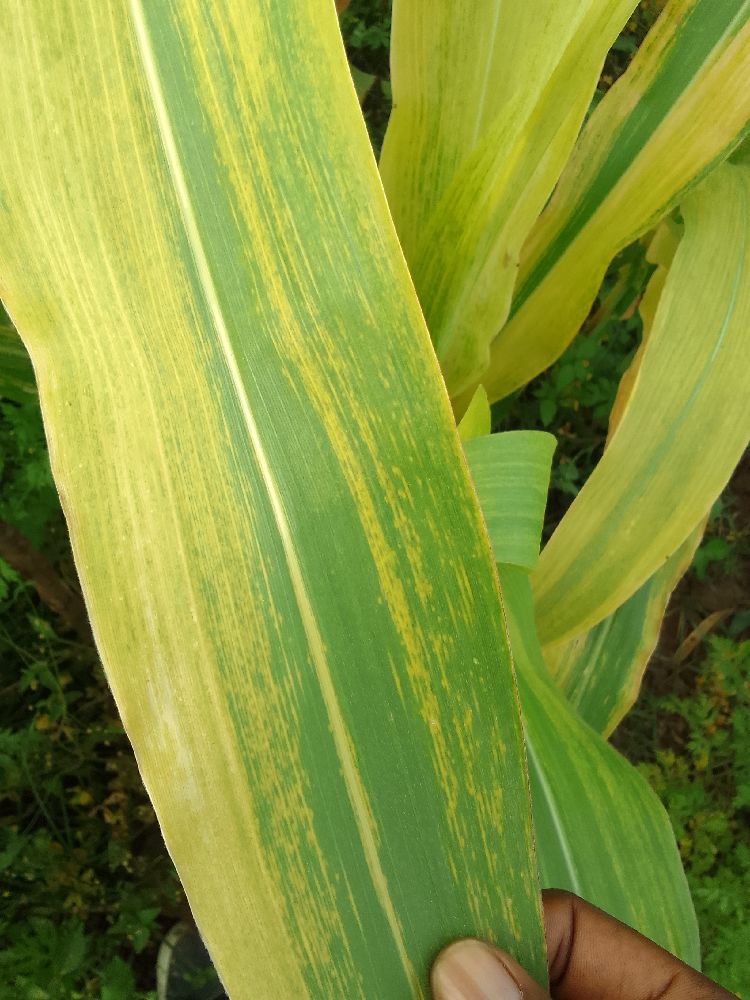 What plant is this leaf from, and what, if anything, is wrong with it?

maize, maize lethal necrosis
